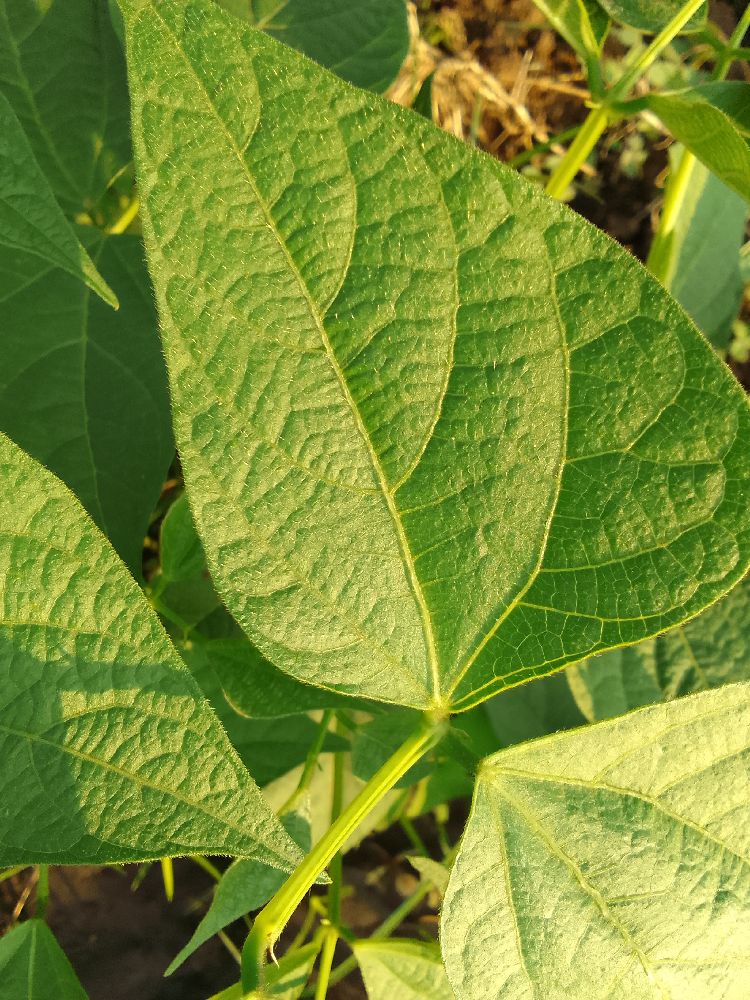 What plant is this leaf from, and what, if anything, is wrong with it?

common bean, healthy
